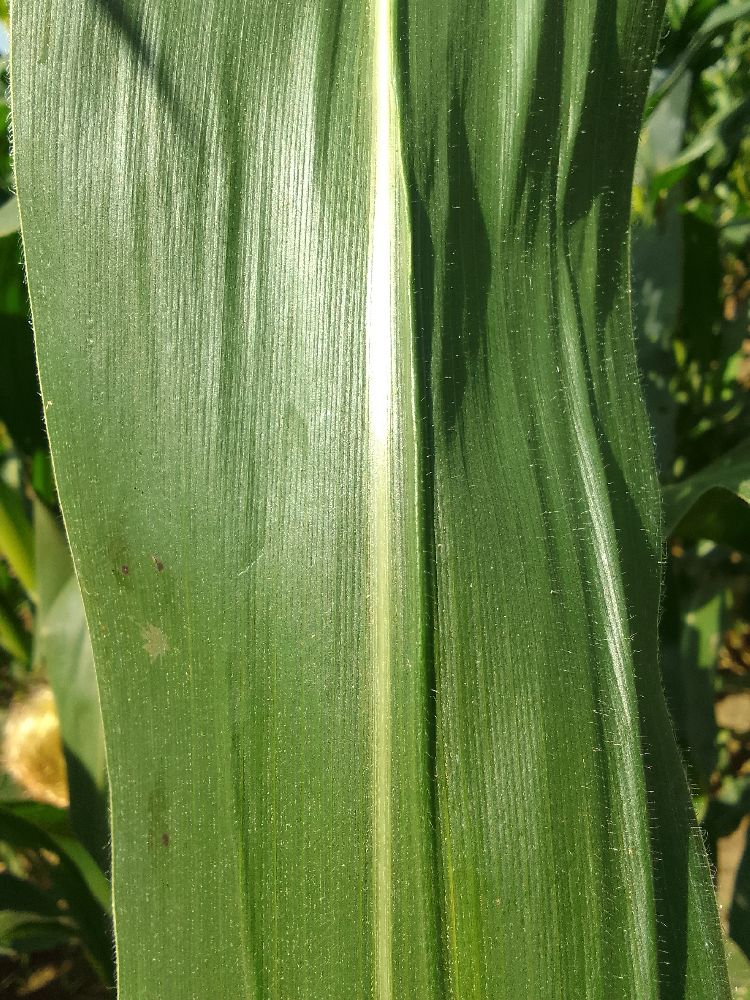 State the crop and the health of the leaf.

maize, healthy
